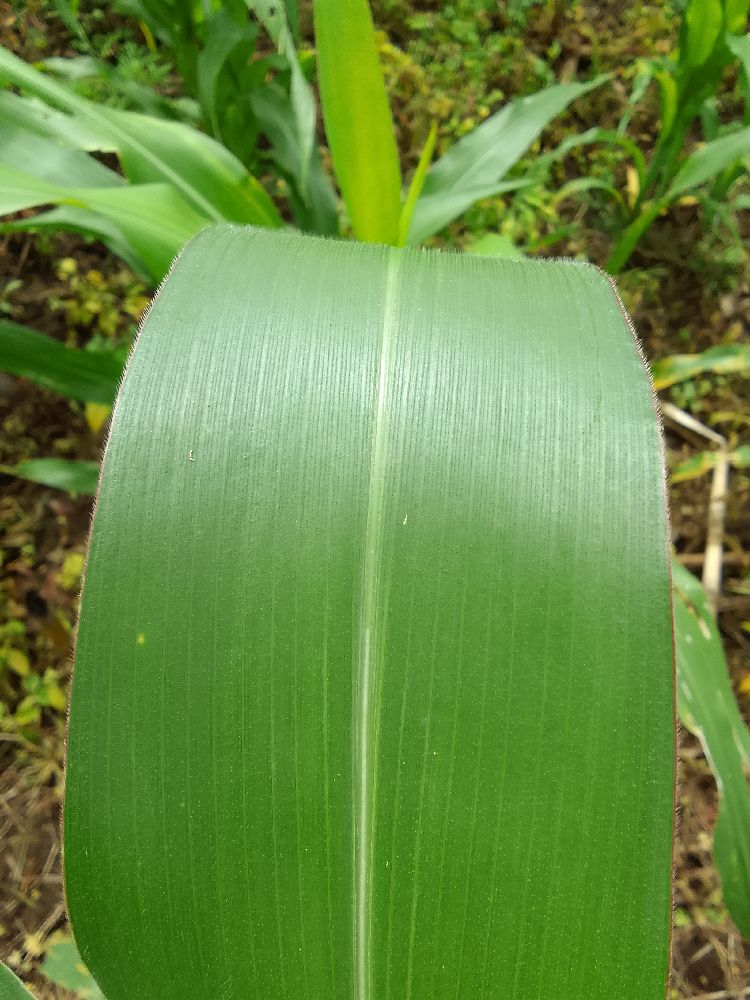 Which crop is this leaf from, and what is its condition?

maize, healthy
